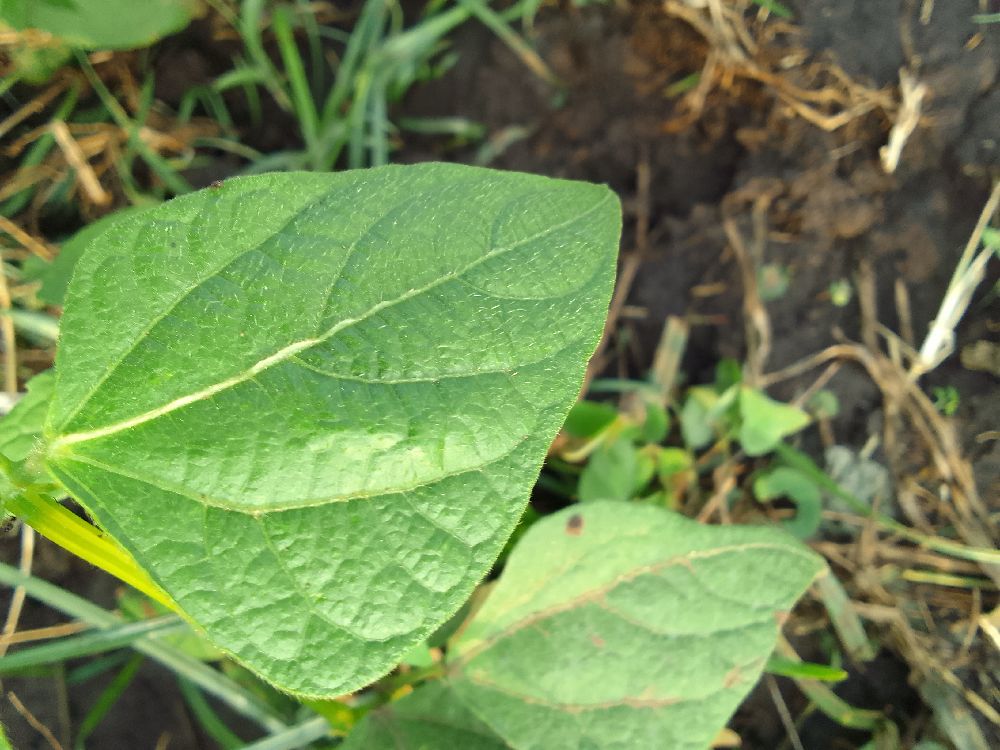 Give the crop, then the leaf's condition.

common bean, healthy
